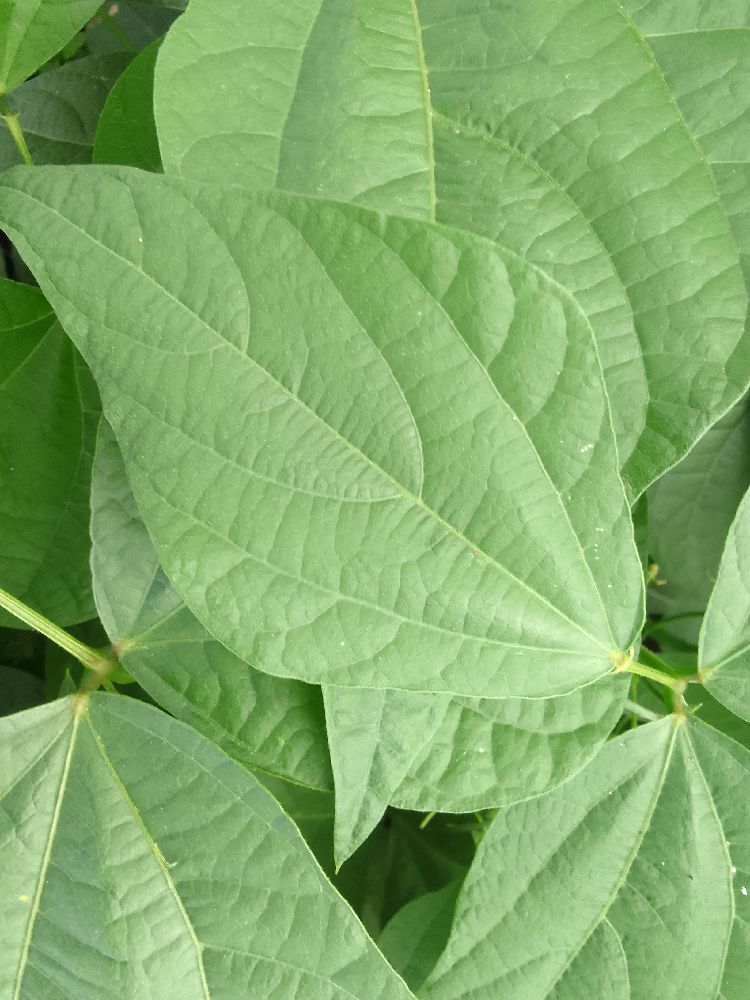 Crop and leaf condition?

common bean, healthy
